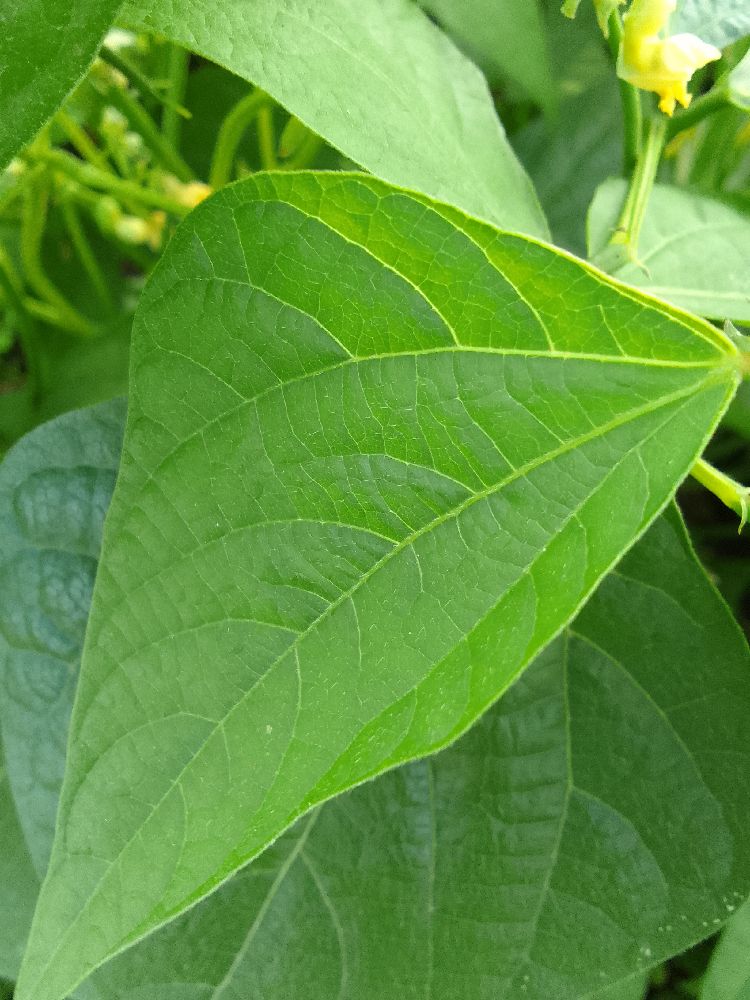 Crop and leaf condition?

common bean, healthy
